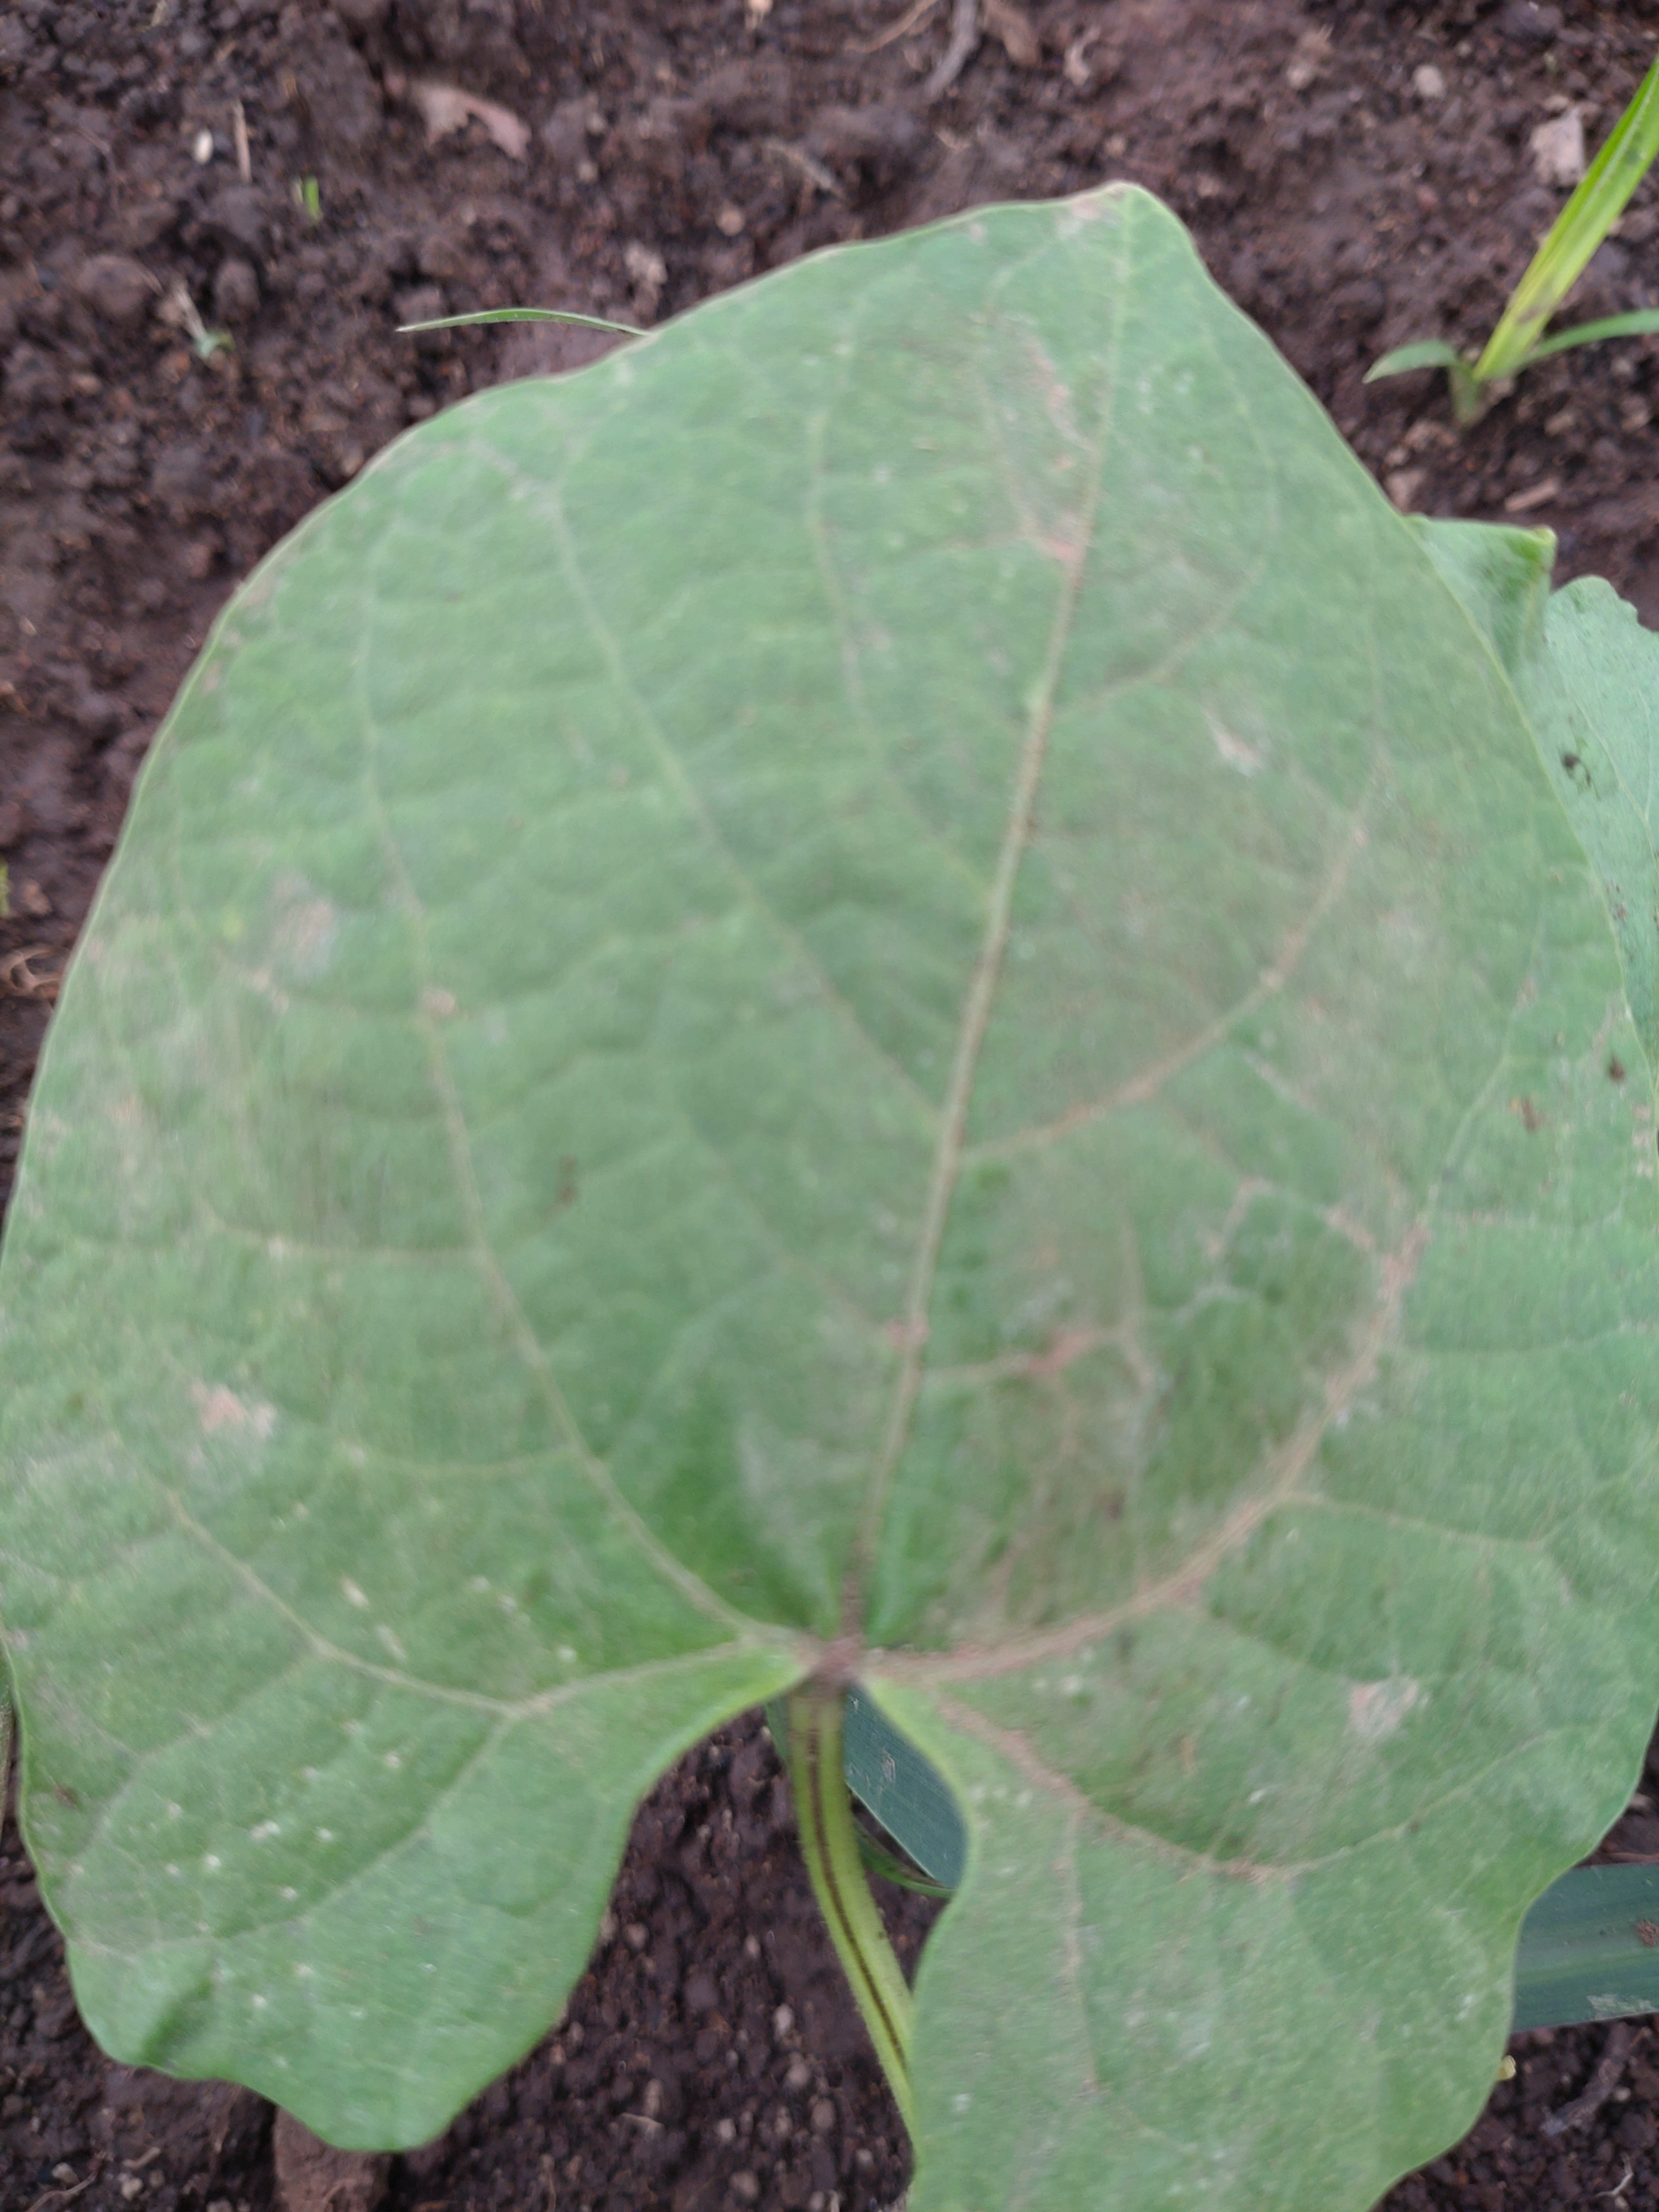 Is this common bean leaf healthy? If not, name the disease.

healthy
